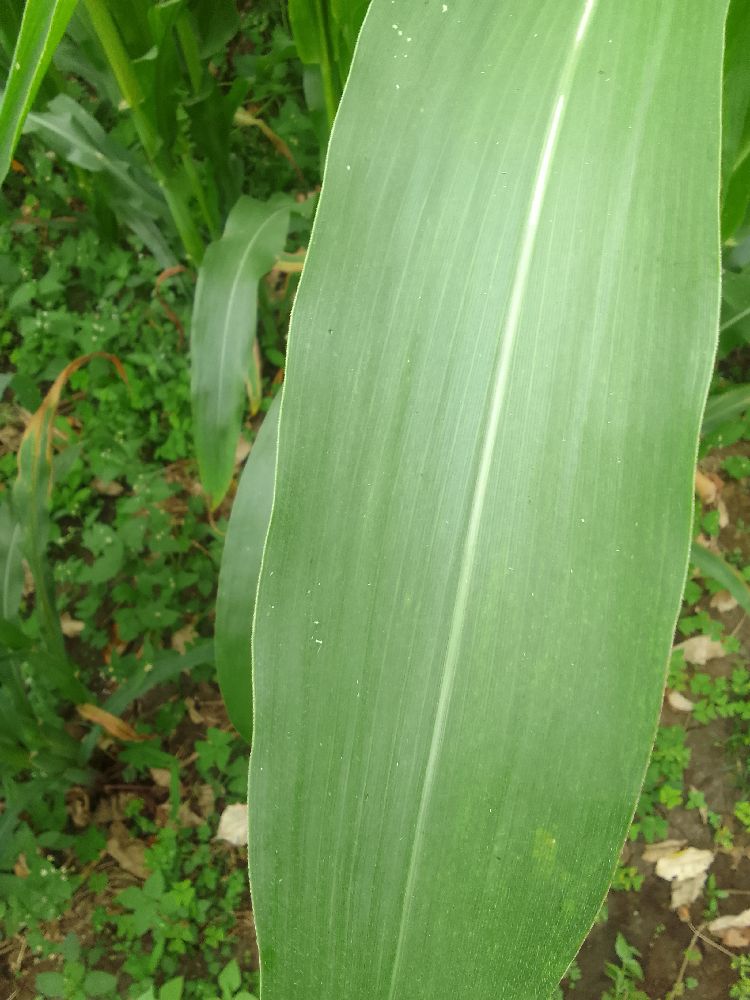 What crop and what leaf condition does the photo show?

maize, healthy
